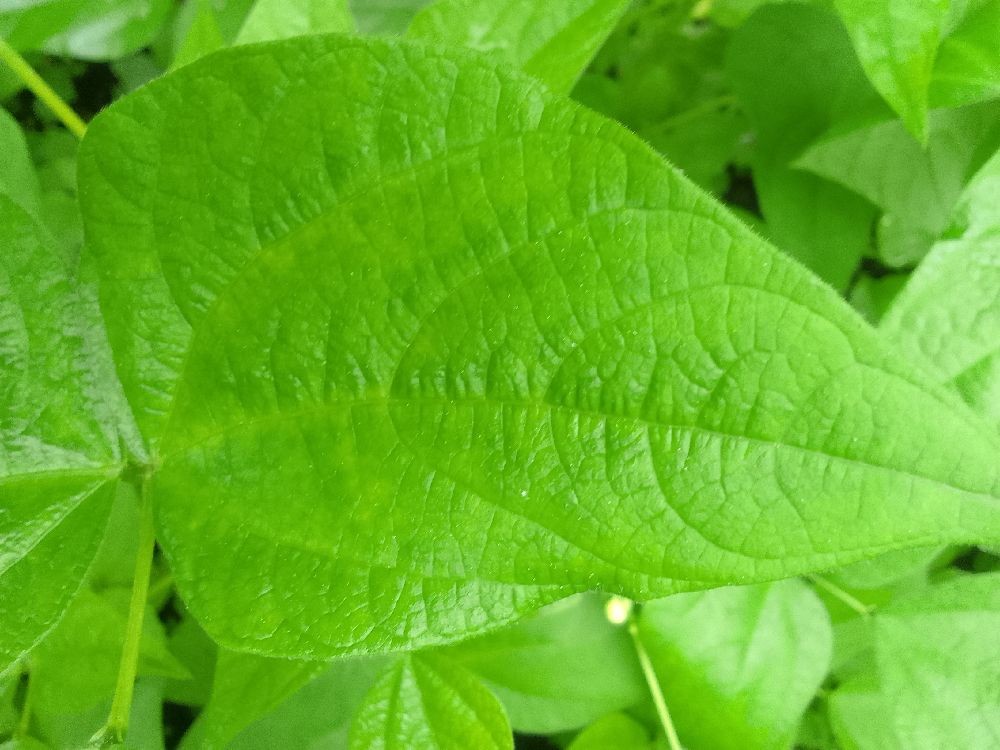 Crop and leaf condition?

common bean, healthy
